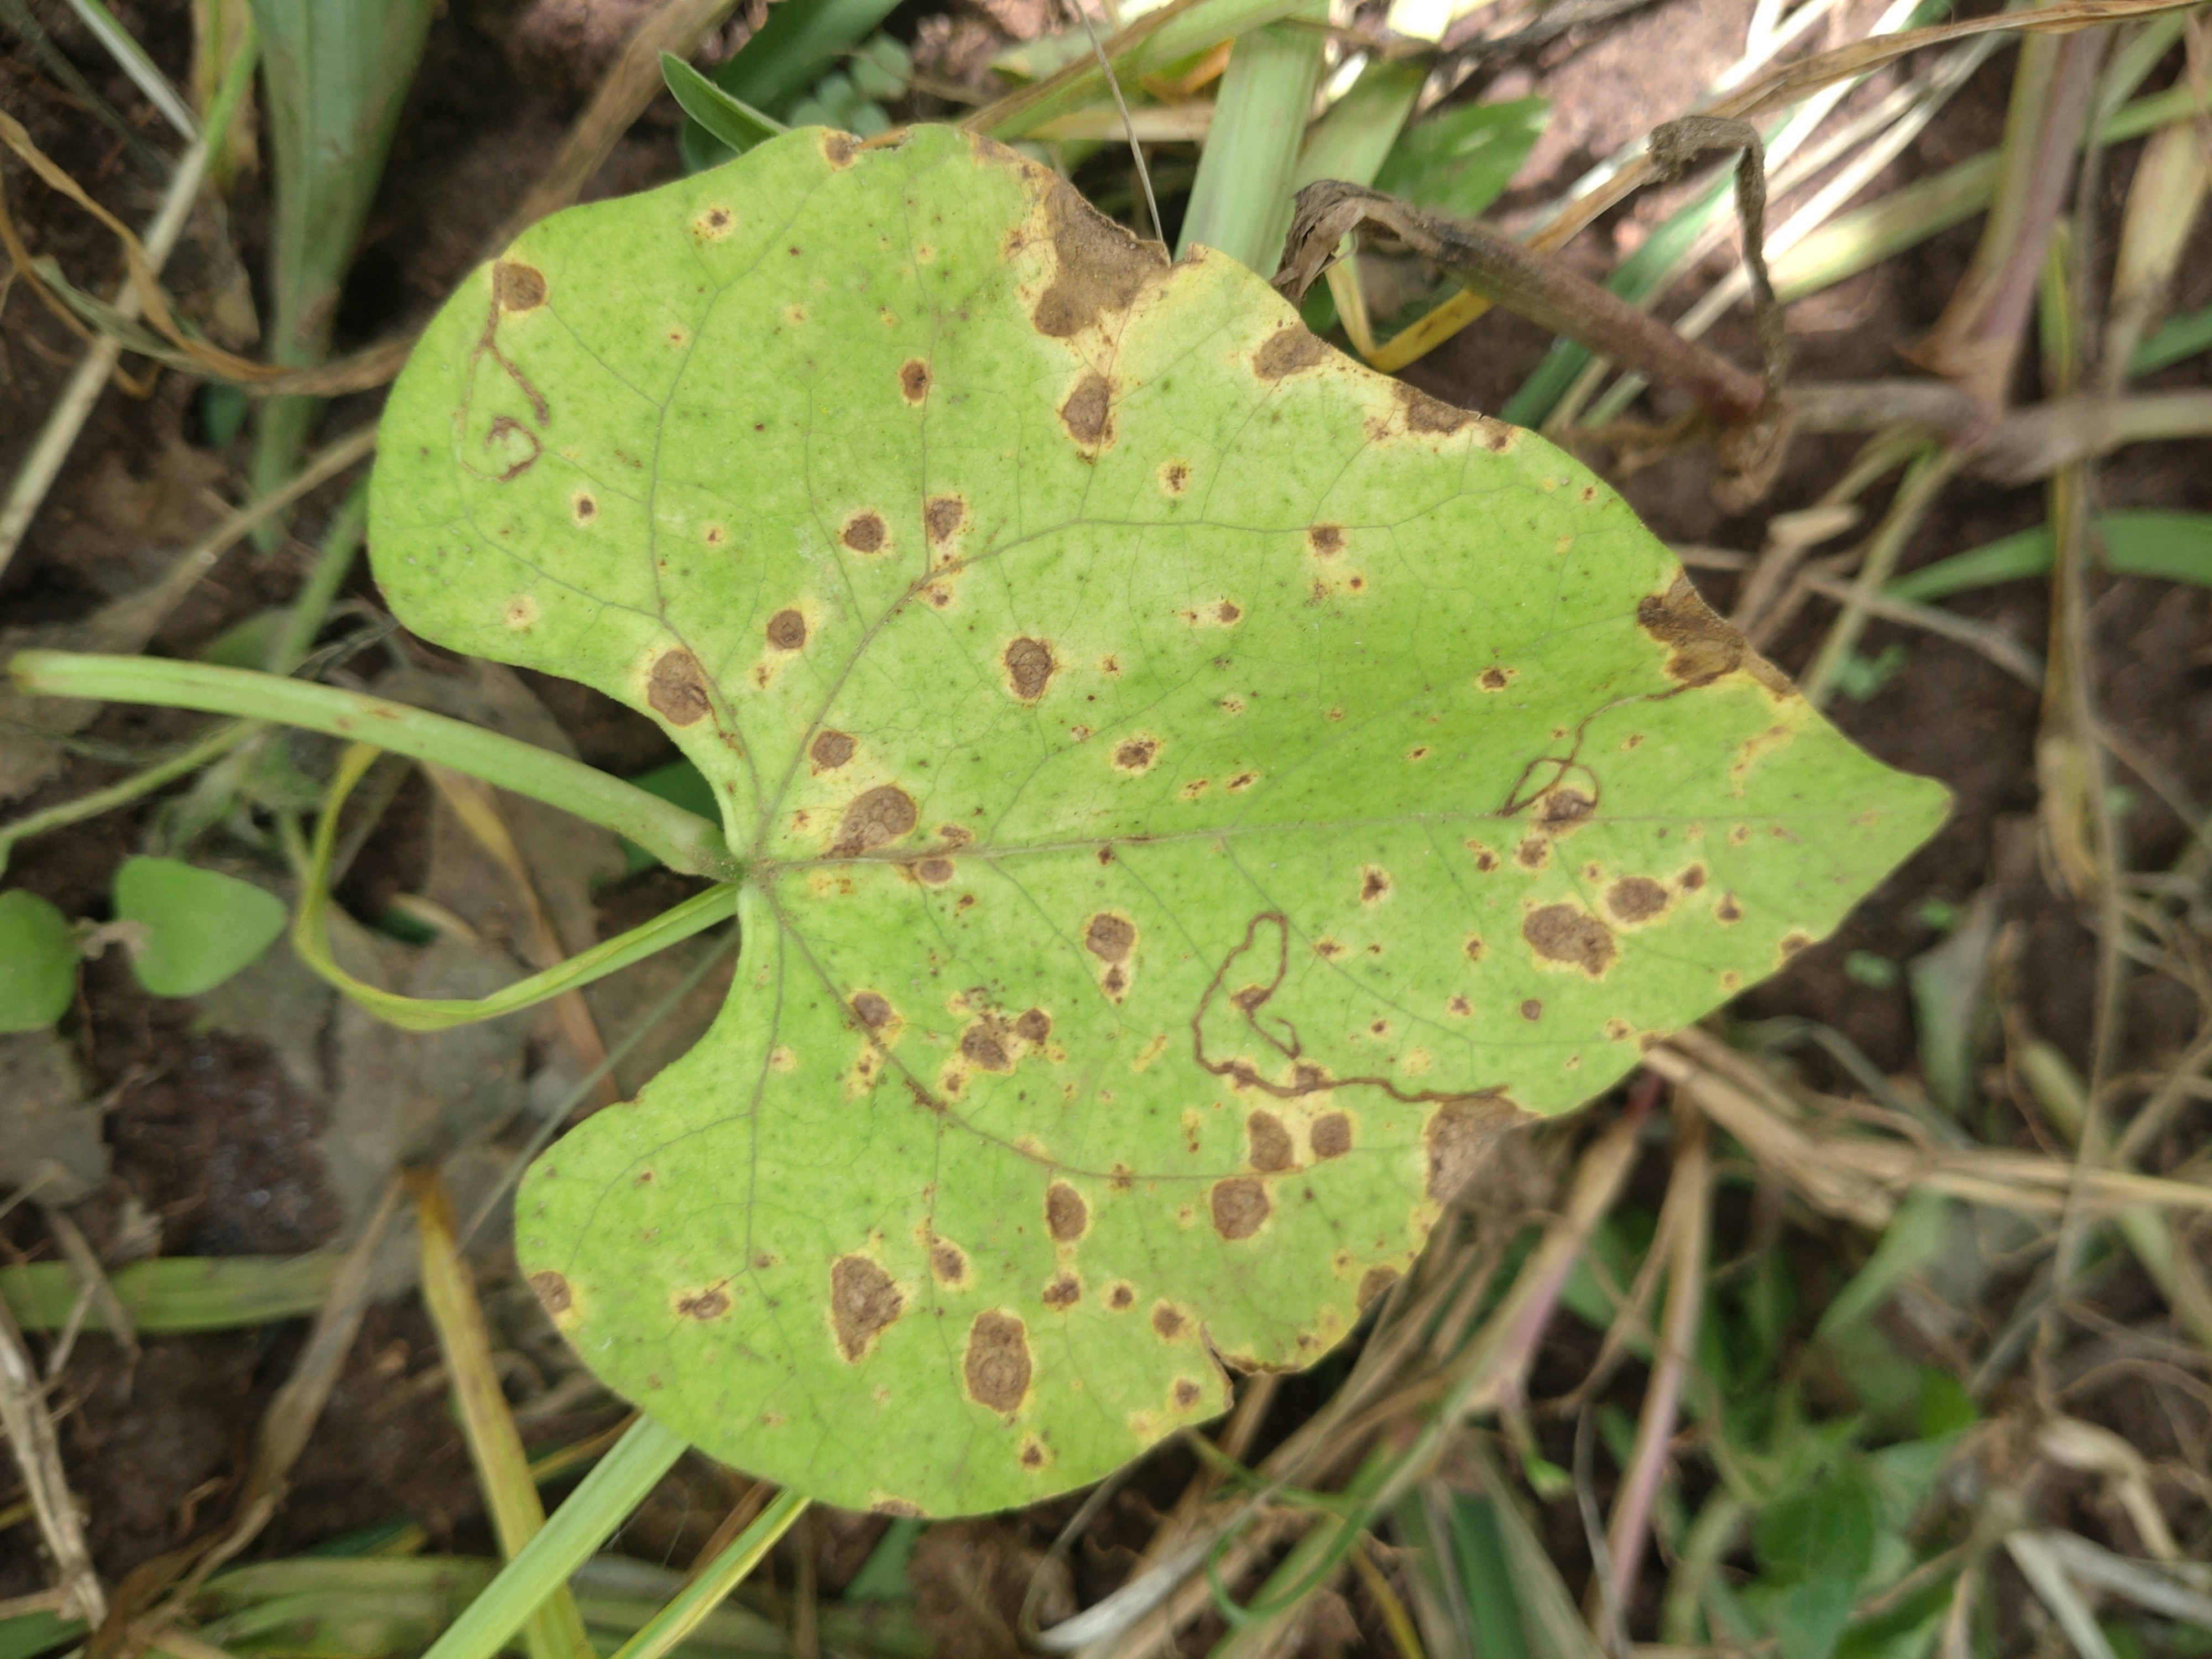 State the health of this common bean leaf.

rust
